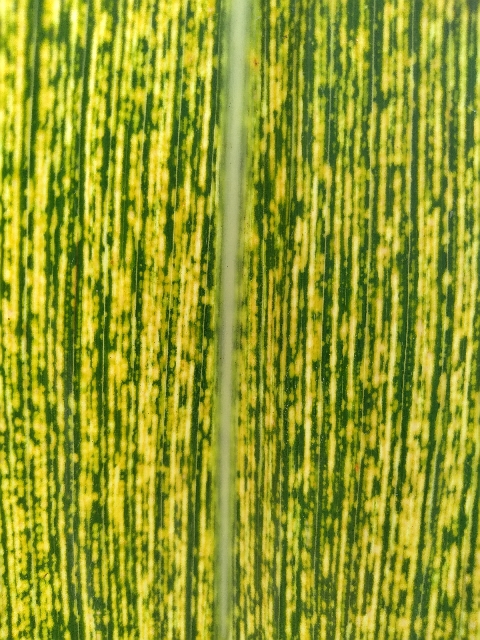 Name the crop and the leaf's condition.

maize, maize streak virus
